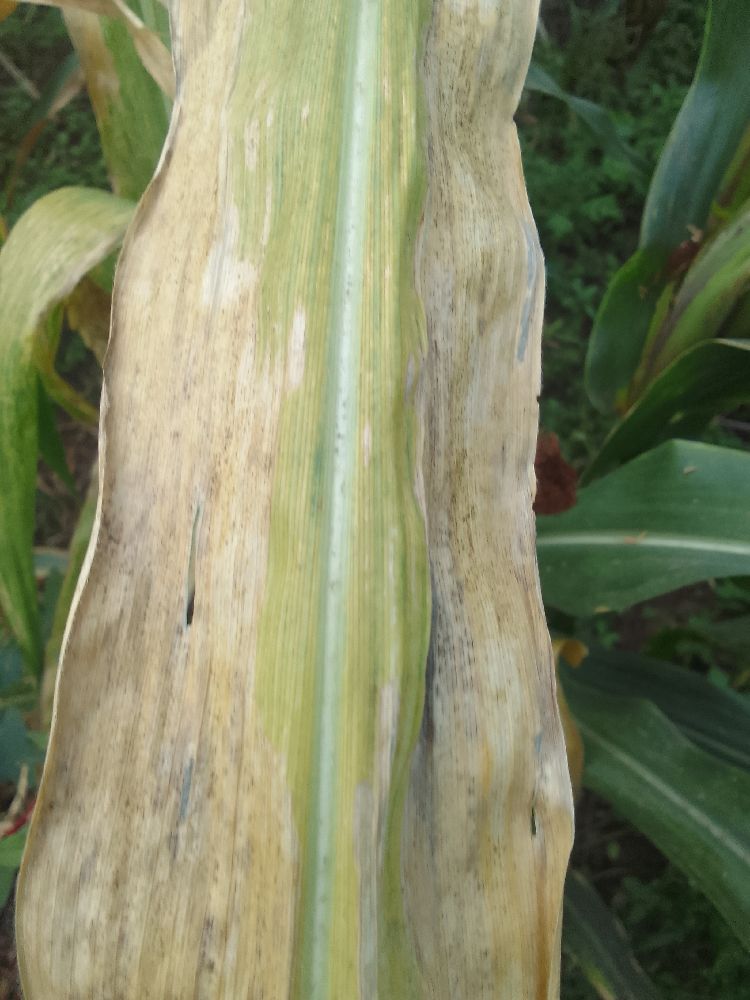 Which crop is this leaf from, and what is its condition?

maize, maize lethal necrosis
